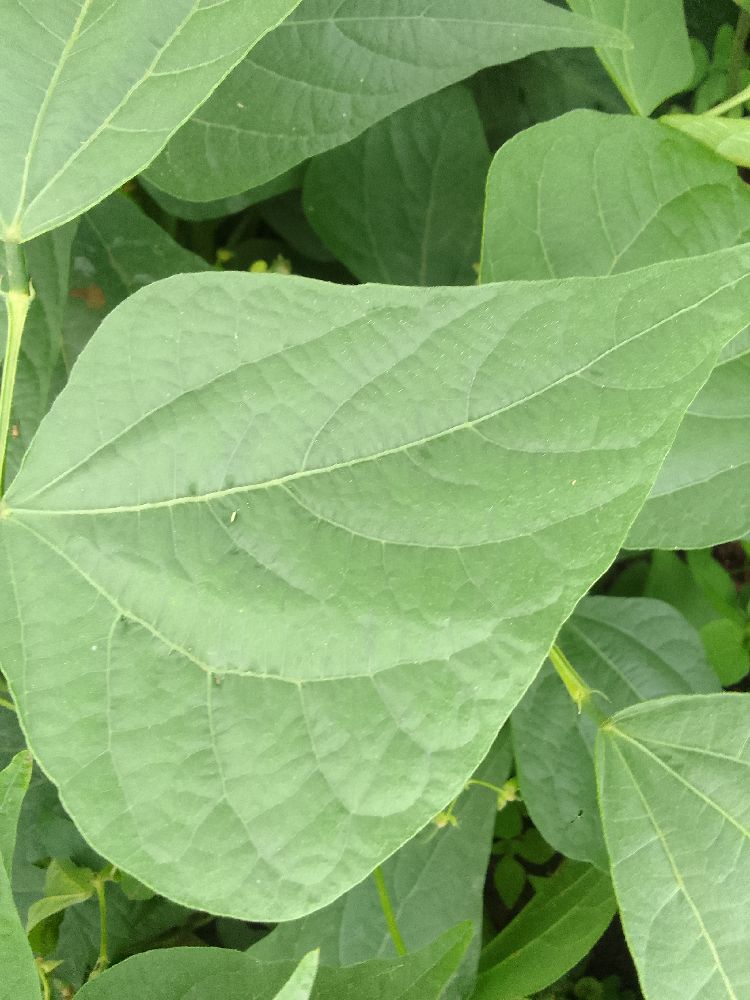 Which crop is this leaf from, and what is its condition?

common bean, healthy
